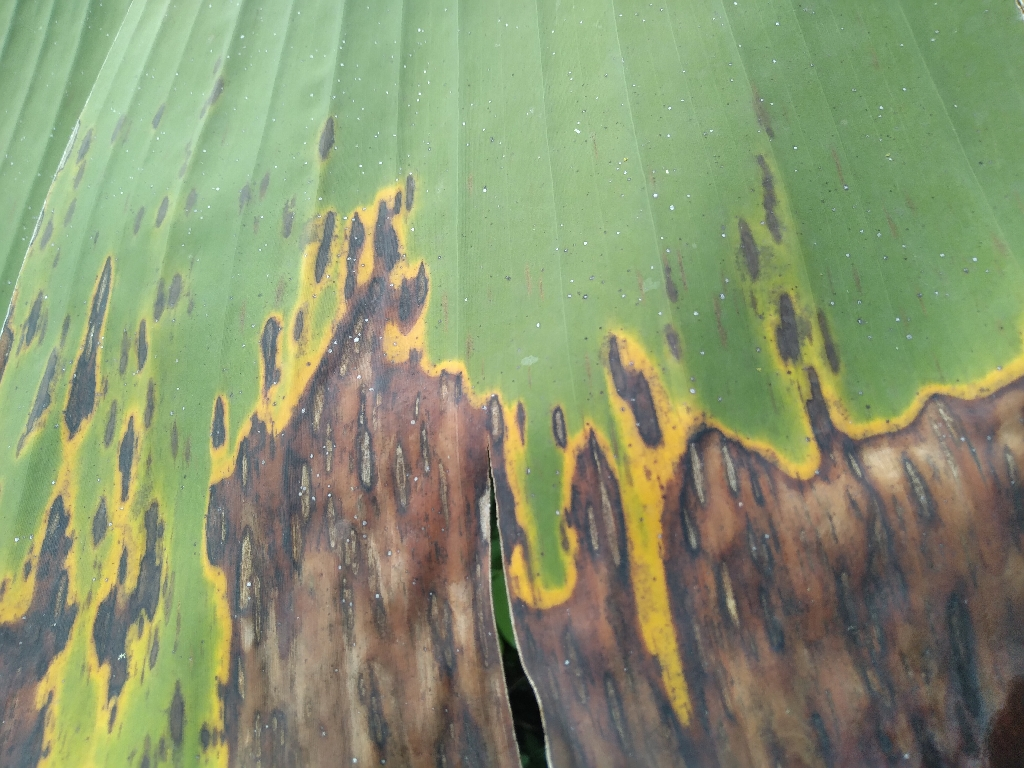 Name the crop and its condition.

banana, black sigatoka
